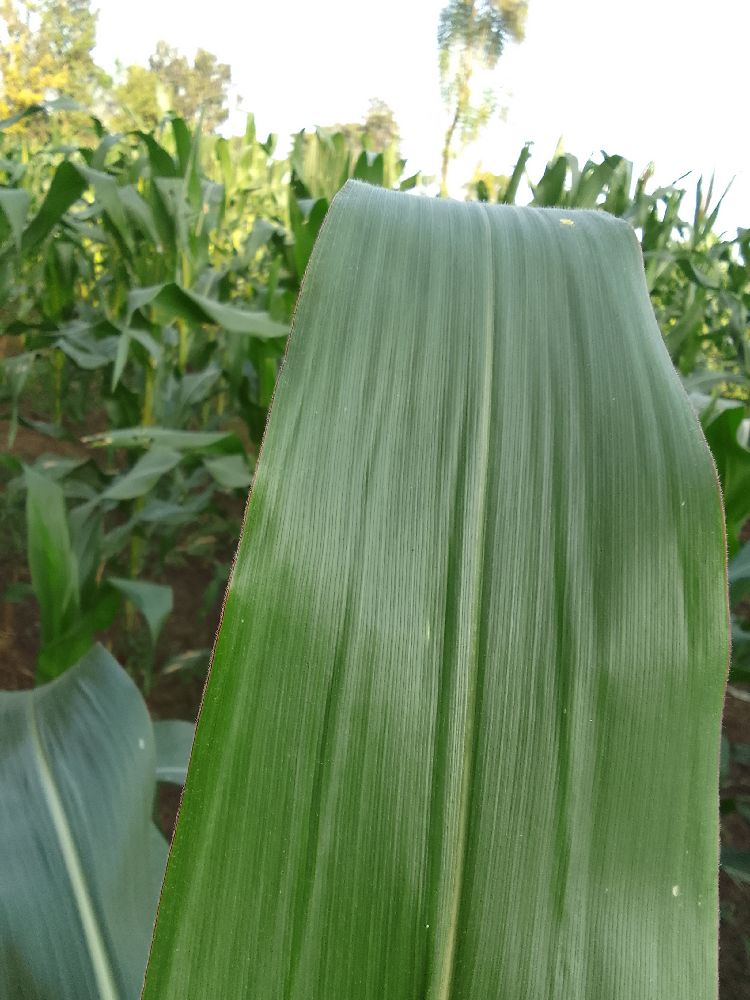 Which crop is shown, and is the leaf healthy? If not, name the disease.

maize, healthy
